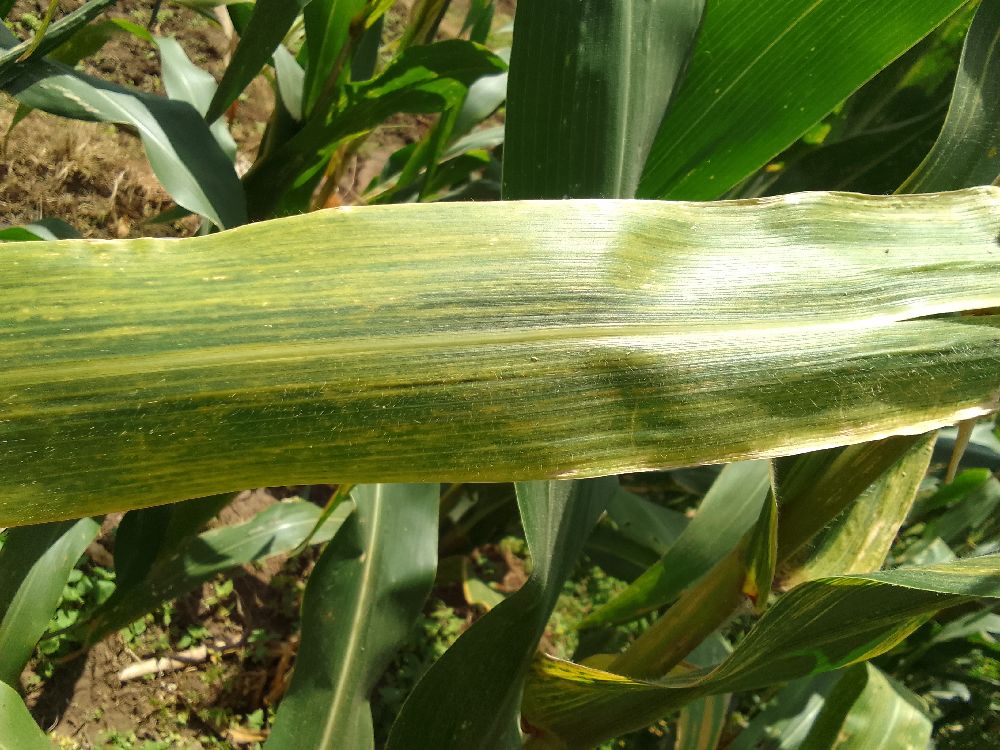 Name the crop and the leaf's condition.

maize, maize lethal necrosis
